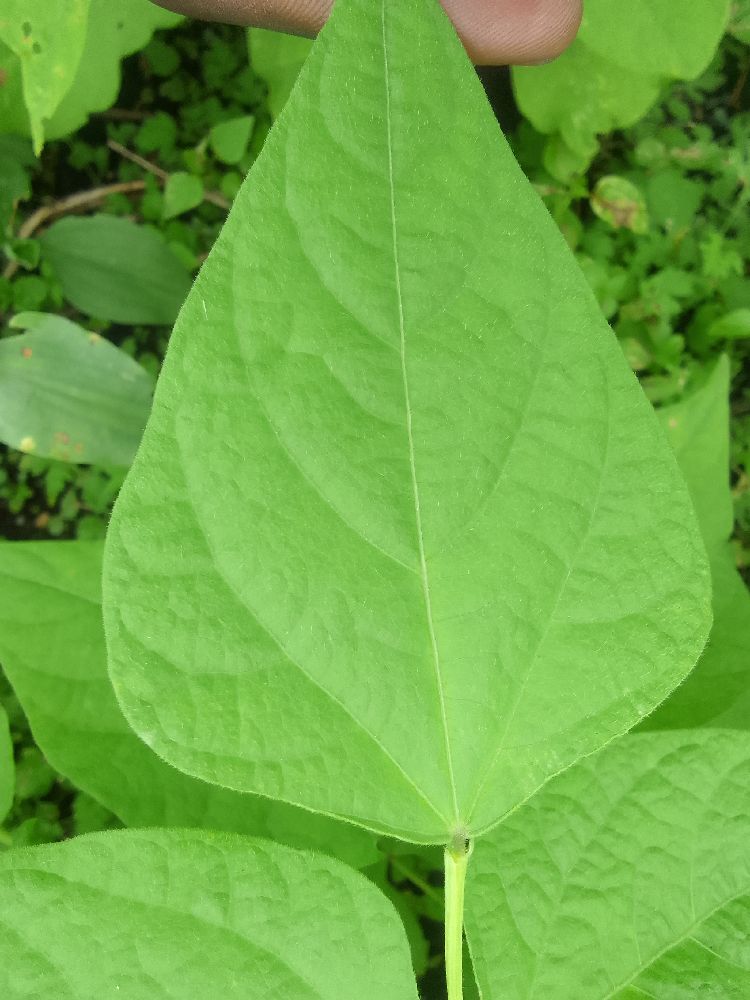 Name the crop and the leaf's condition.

common bean, healthy
